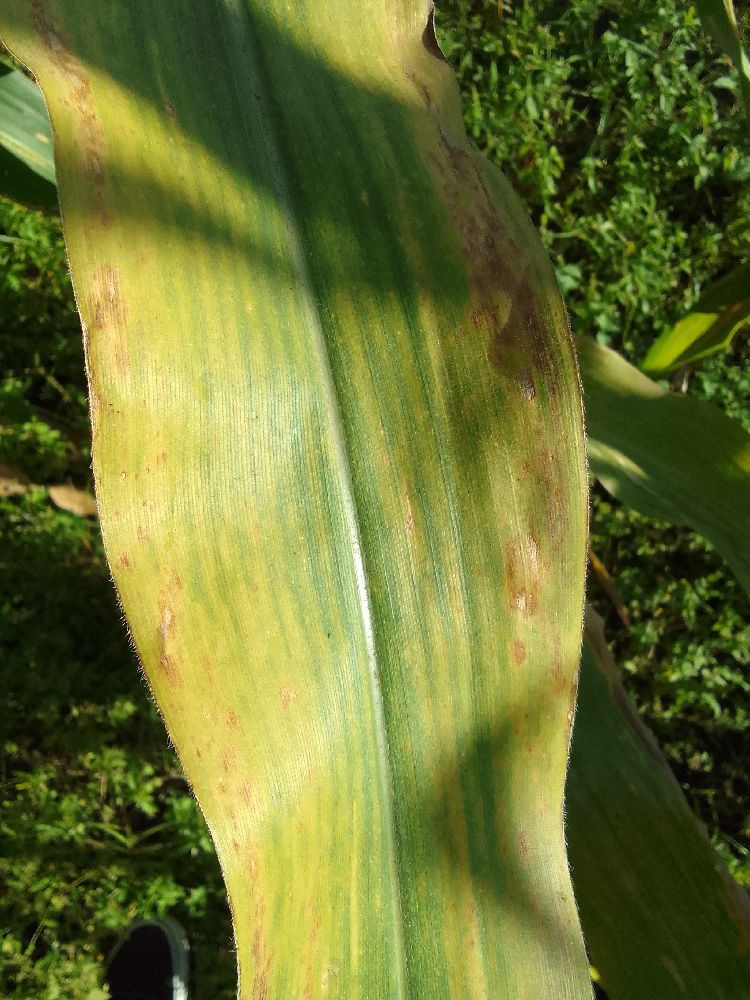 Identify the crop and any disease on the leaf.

maize, maize lethal necrosis
